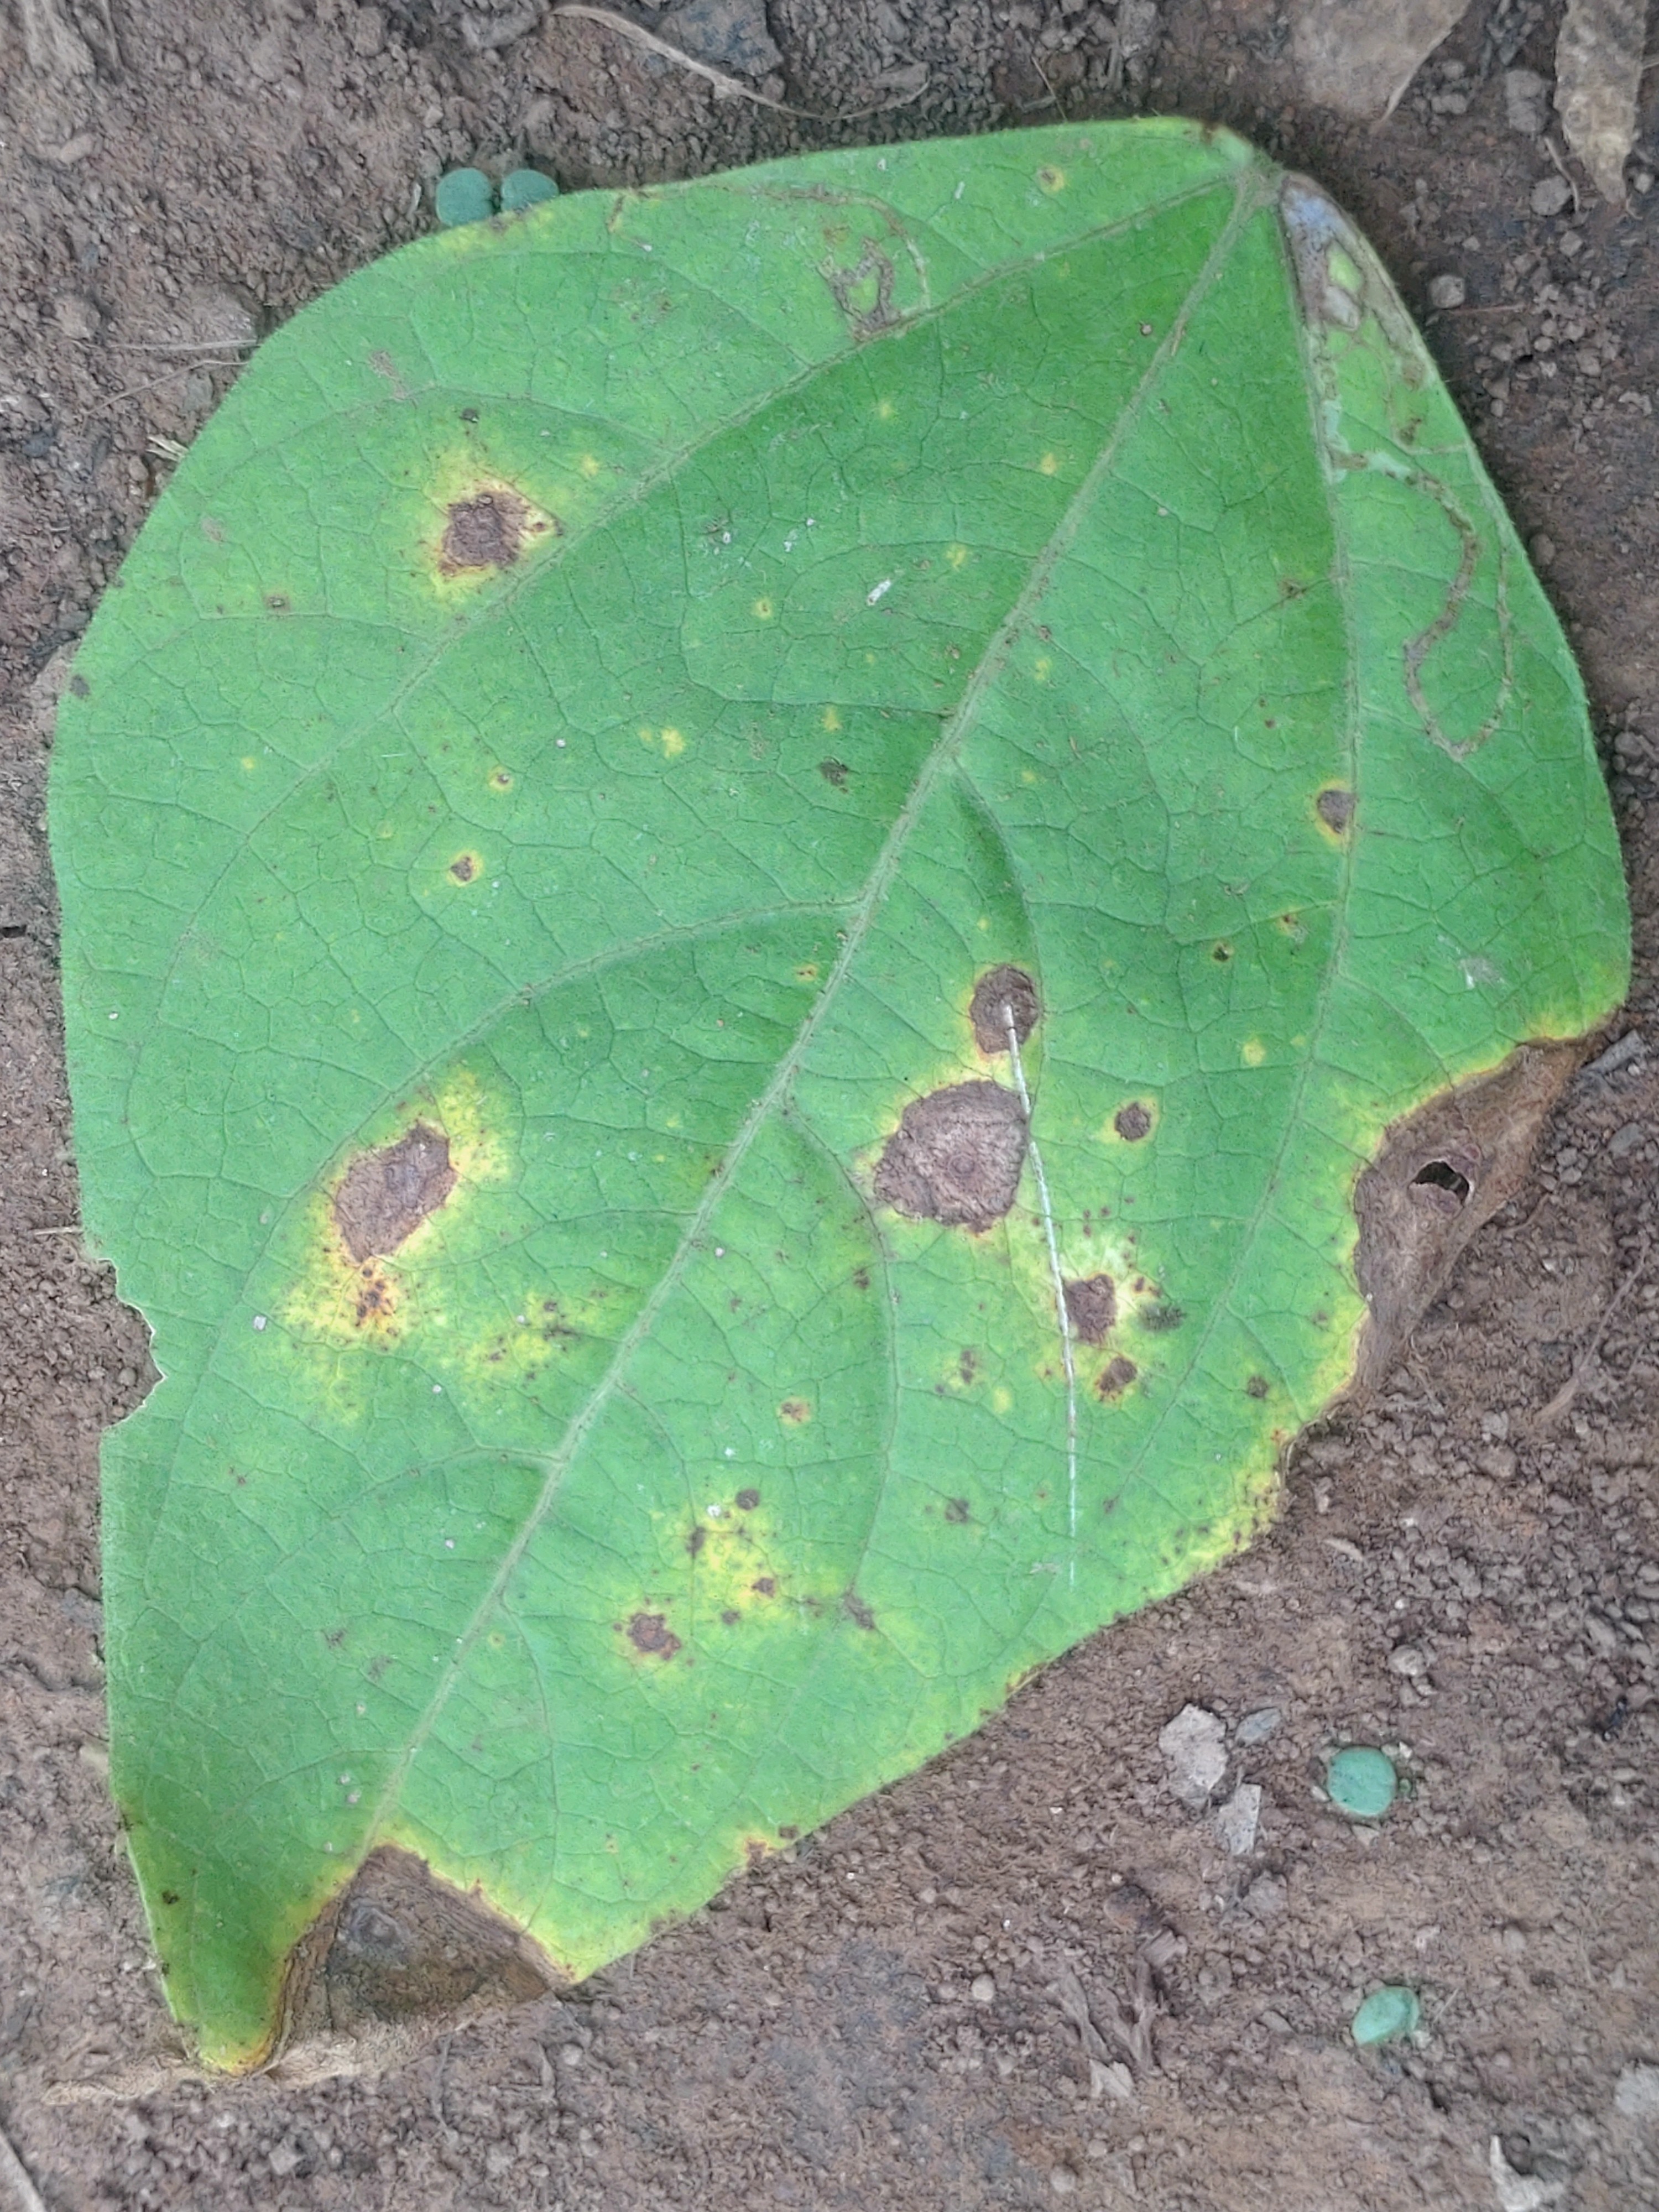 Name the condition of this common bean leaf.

rust
